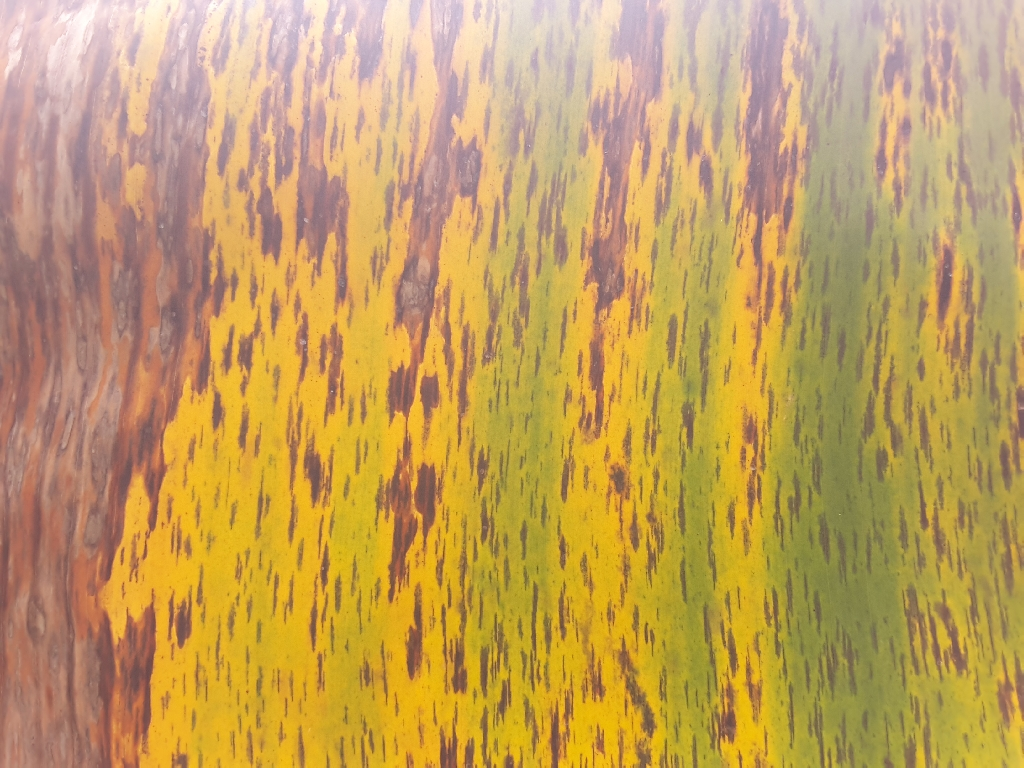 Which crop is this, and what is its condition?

banana, black sigatoka
